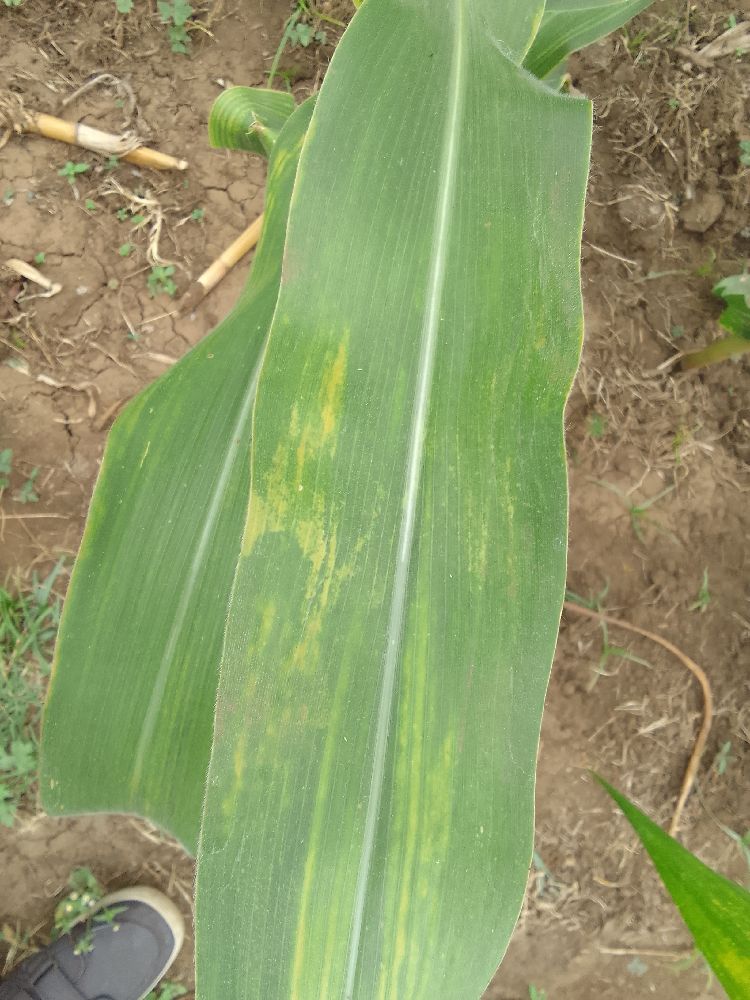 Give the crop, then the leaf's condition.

maize, maize lethal necrosis
